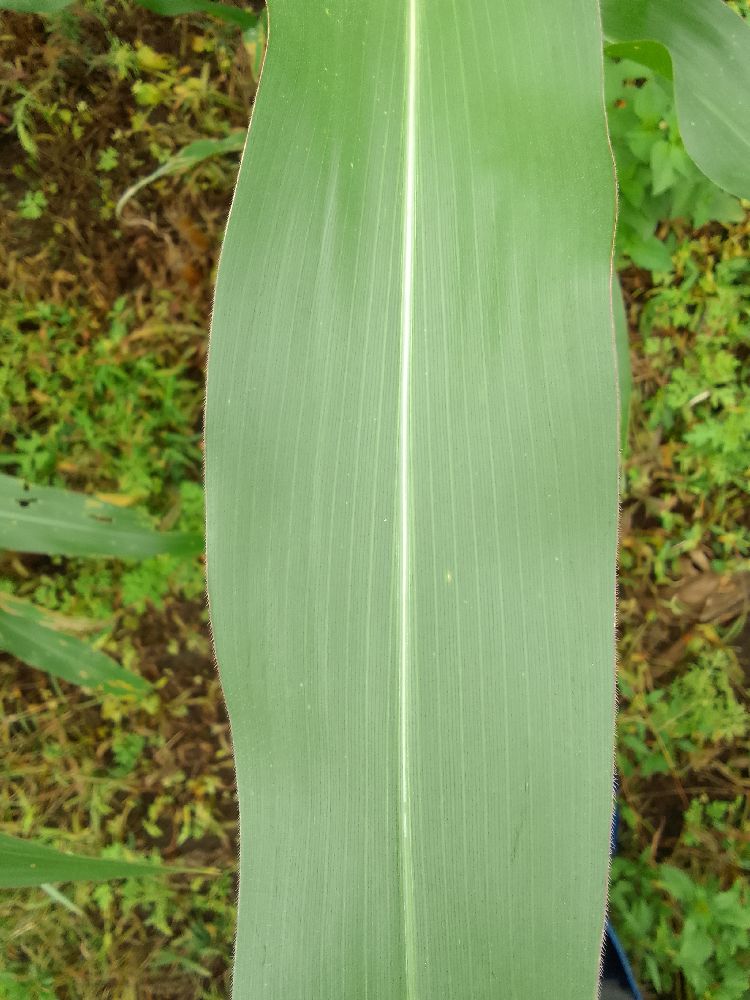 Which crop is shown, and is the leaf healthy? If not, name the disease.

maize, healthy
